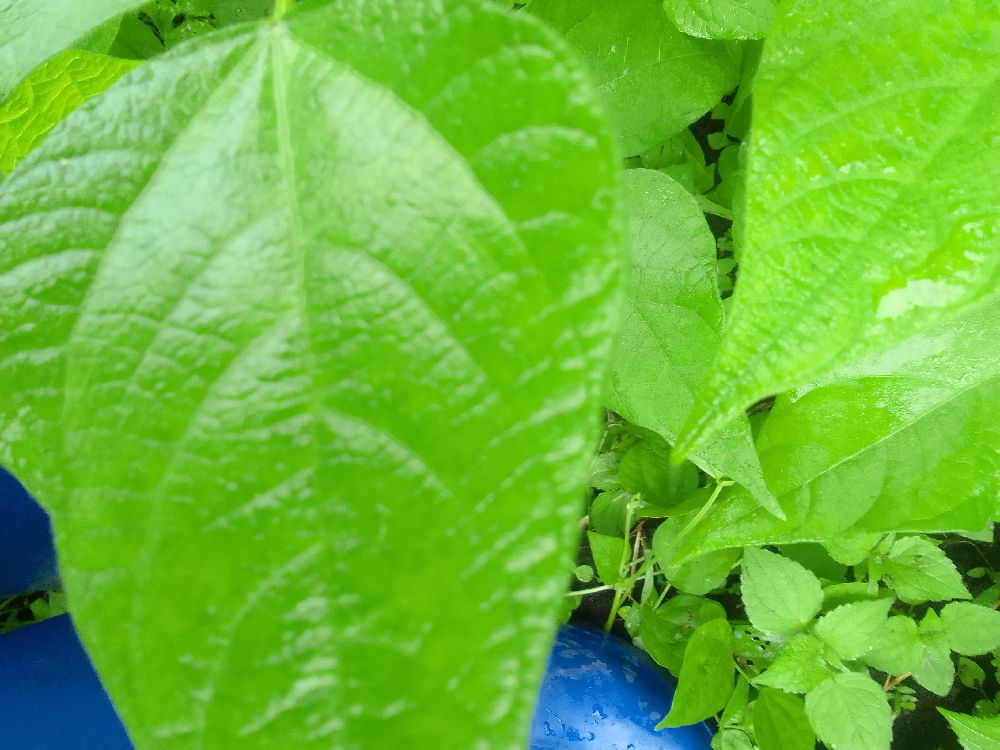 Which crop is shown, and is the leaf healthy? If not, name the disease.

common bean, healthy
